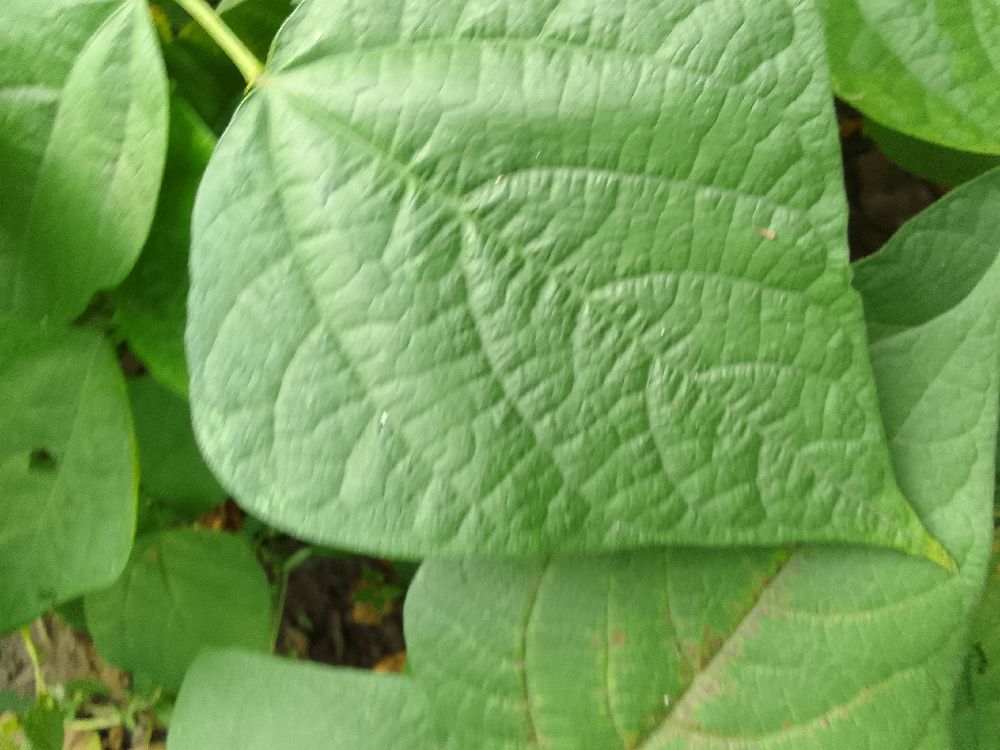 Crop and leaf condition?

common bean, healthy
